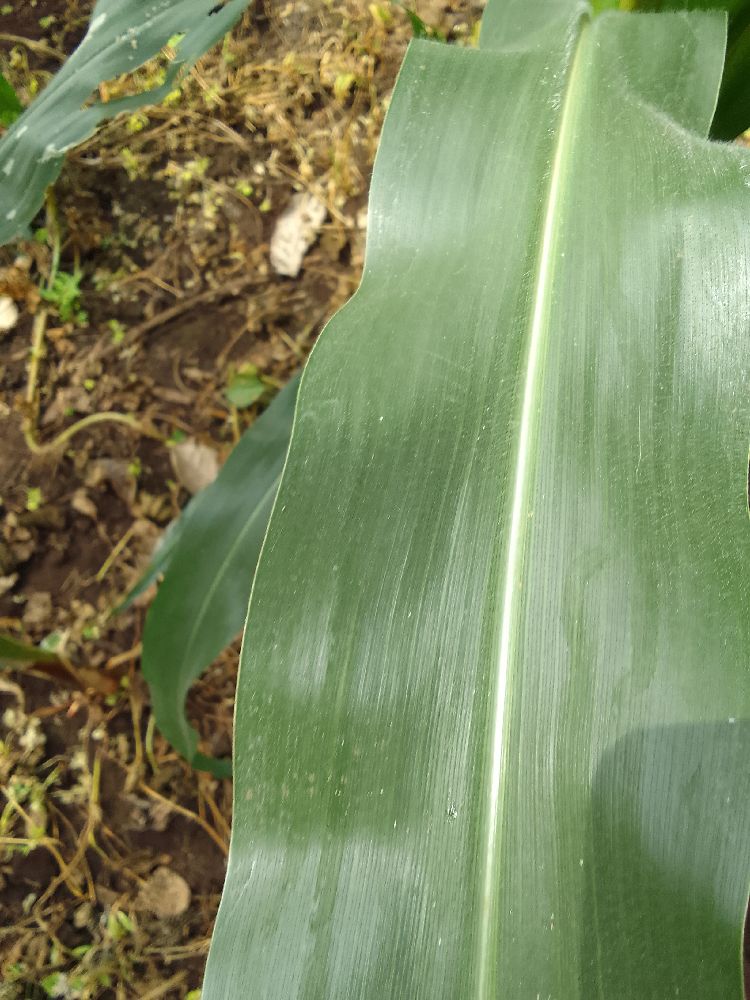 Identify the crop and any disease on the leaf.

maize, healthy
